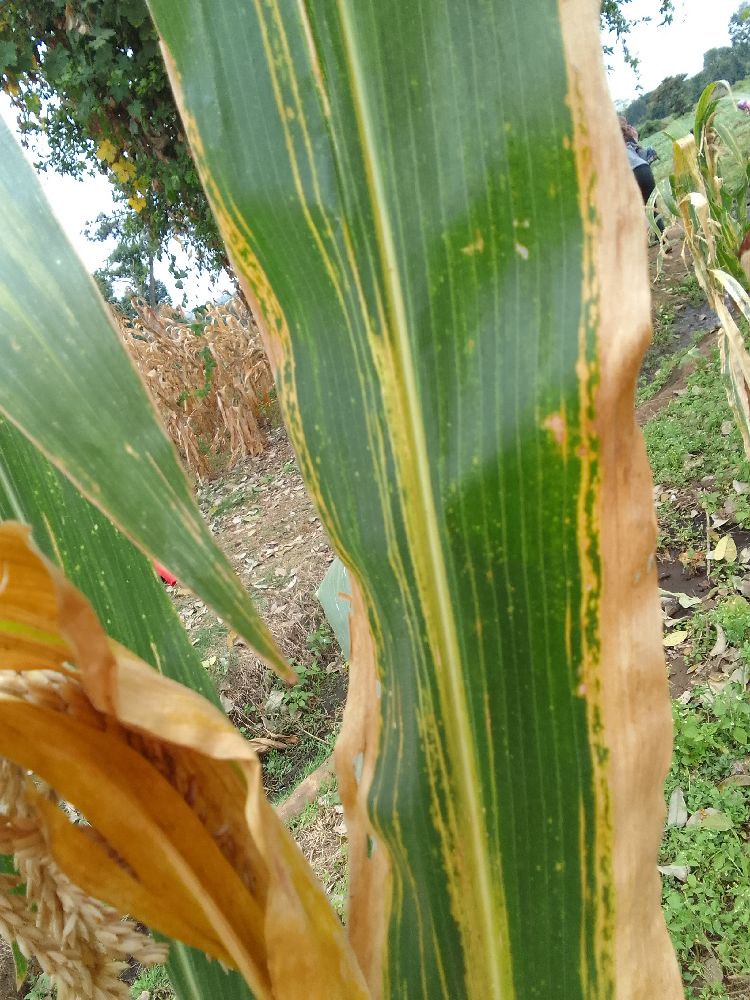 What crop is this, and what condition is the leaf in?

maize, maize lethal necrosis
